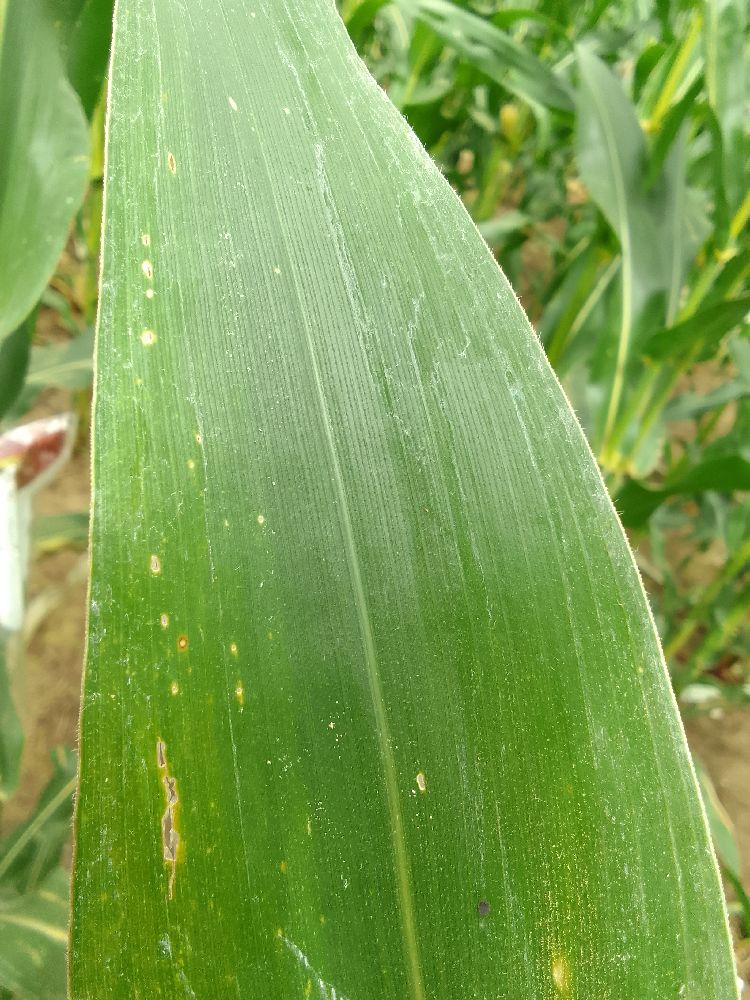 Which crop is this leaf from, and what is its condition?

maize, healthy
